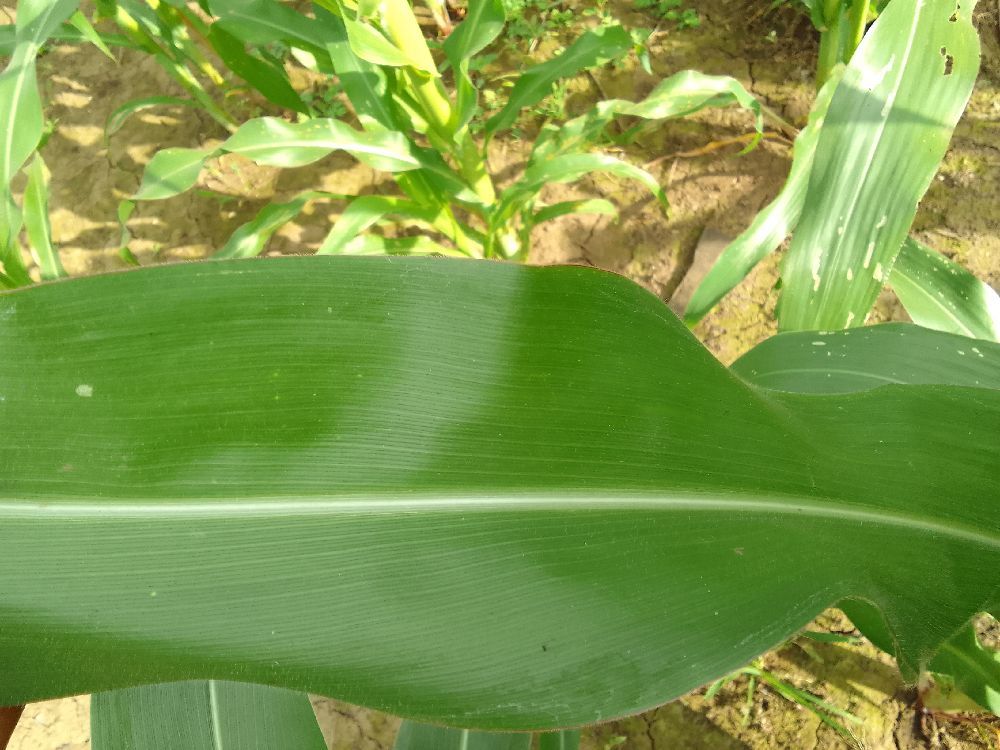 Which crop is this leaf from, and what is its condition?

maize, healthy
